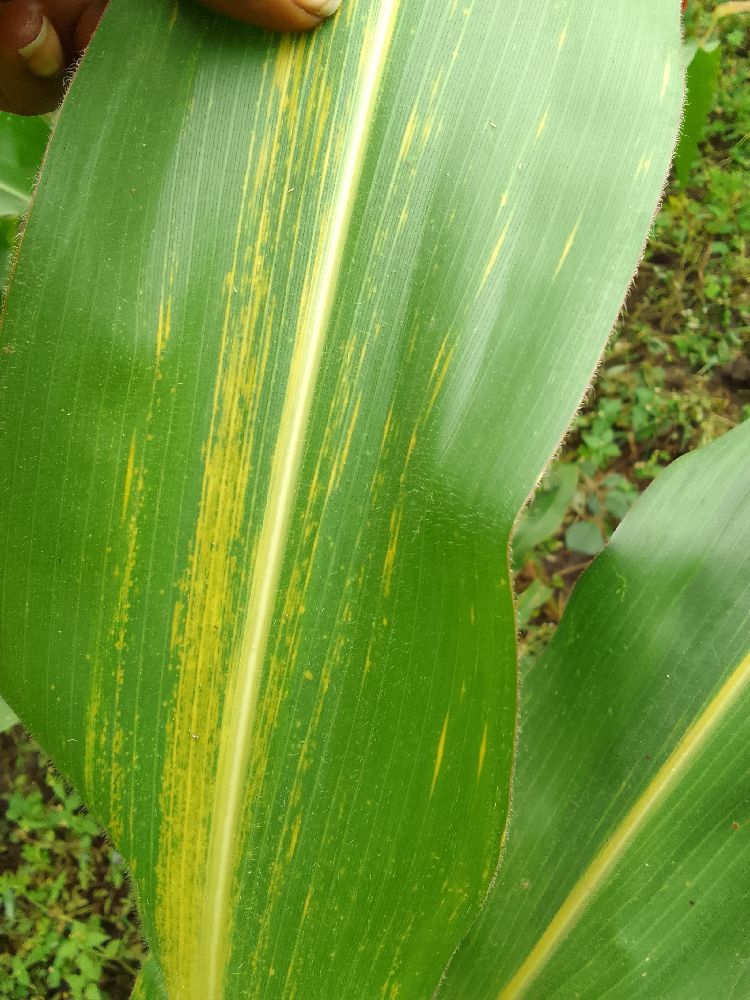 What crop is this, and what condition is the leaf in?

maize, maize lethal necrosis
